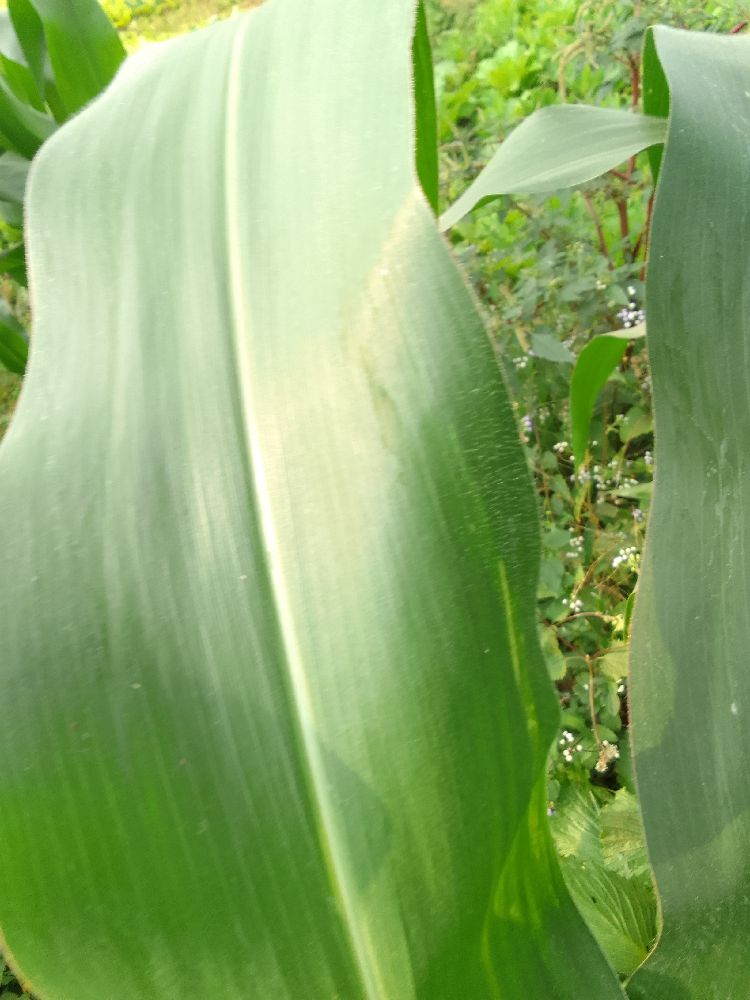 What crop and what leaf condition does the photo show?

maize, healthy
